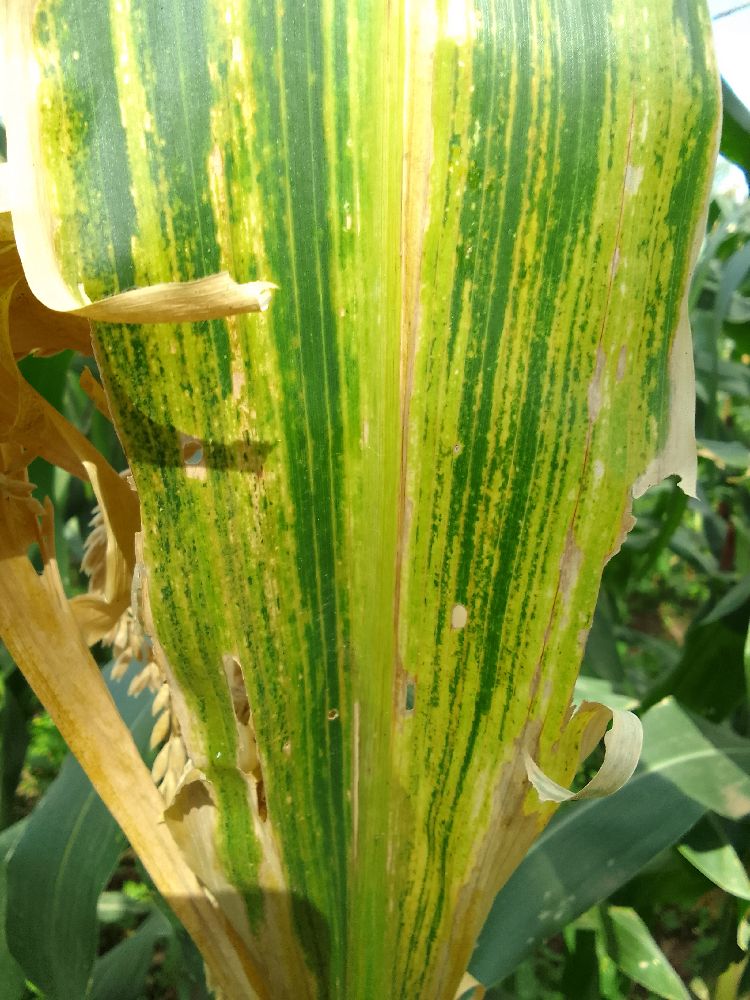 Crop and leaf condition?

maize, maize lethal necrosis
